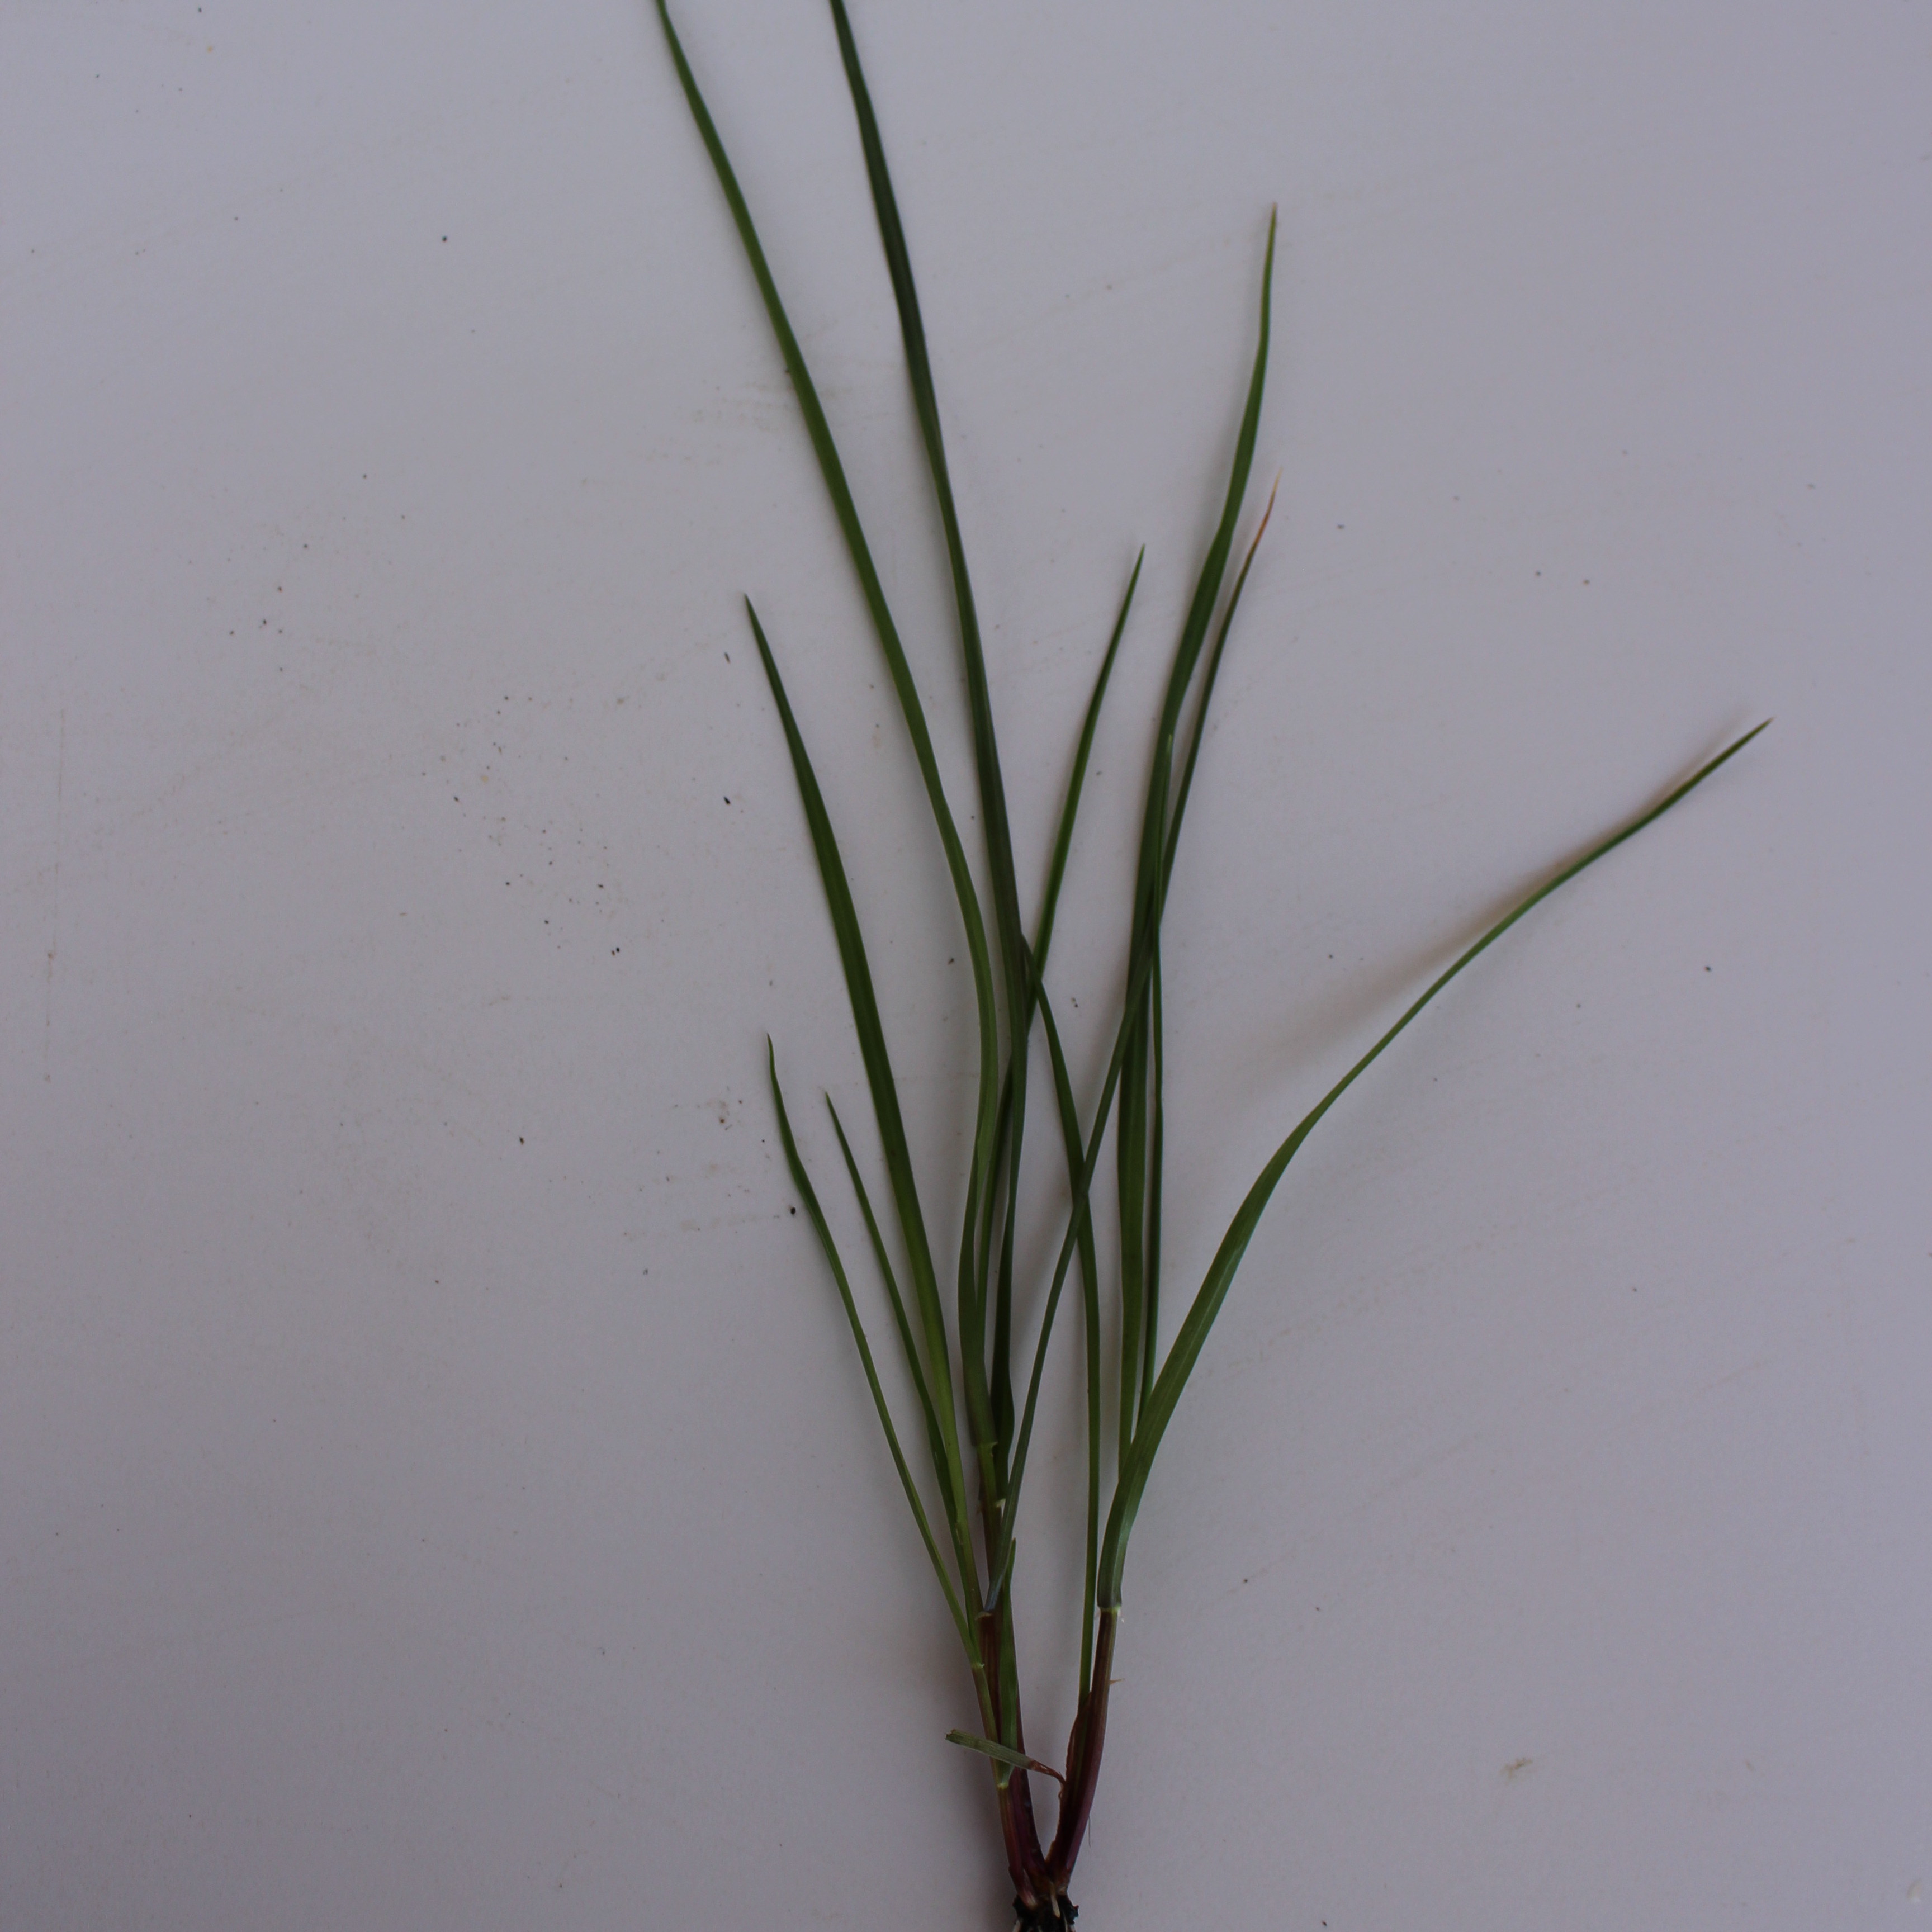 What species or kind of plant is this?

Lolium multiflorum
